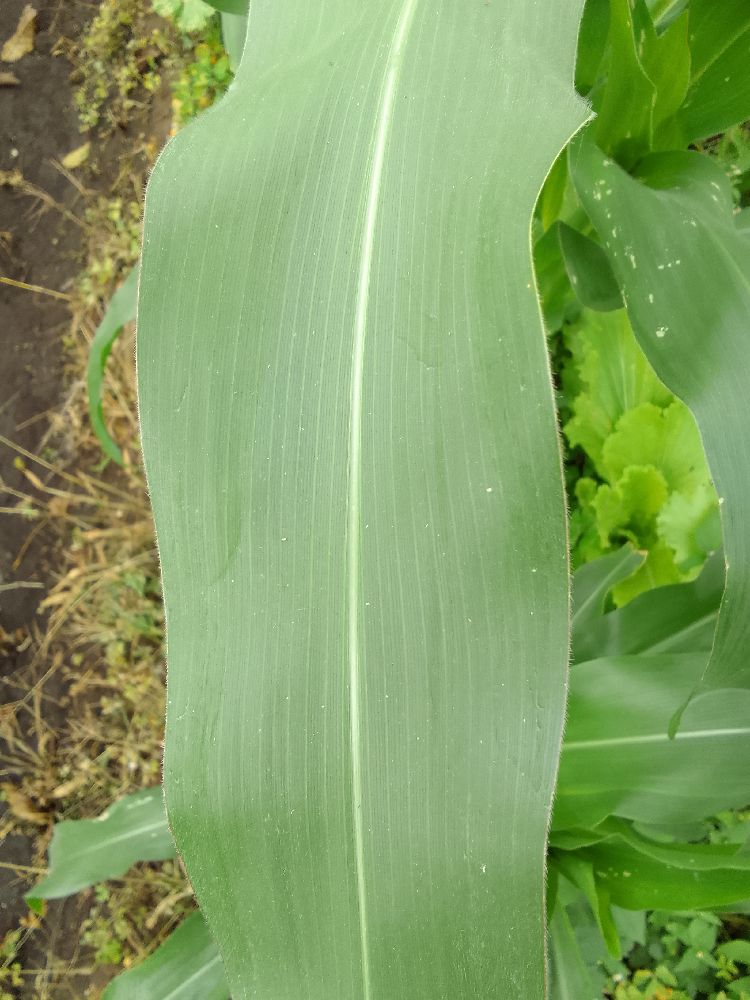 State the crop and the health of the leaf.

maize, healthy
